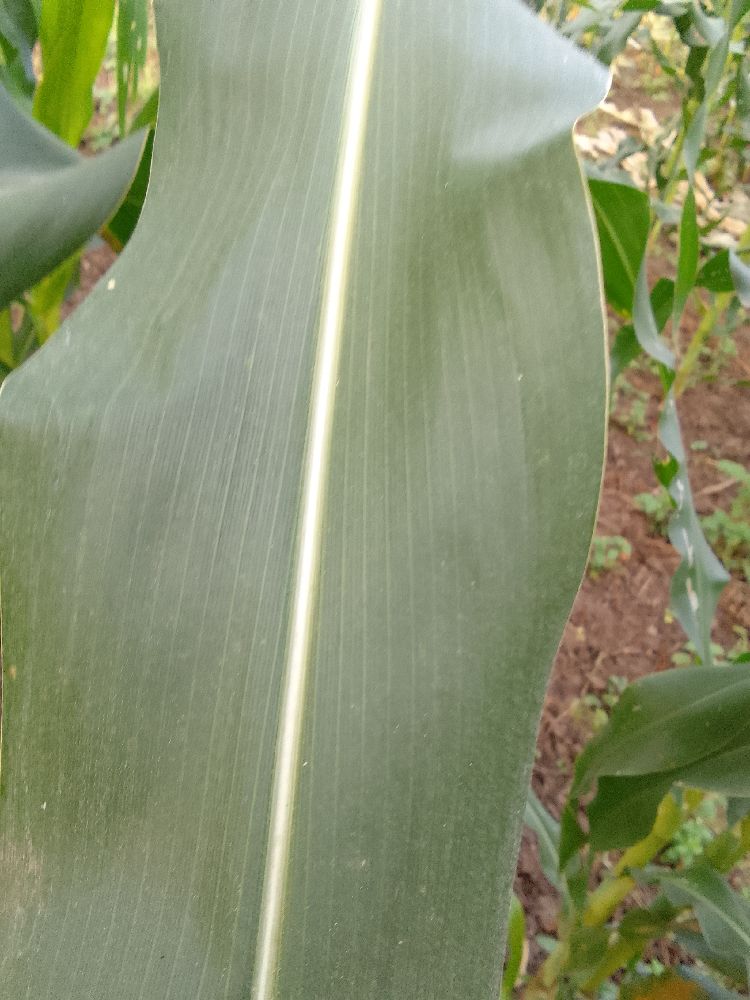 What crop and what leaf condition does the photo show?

maize, healthy
